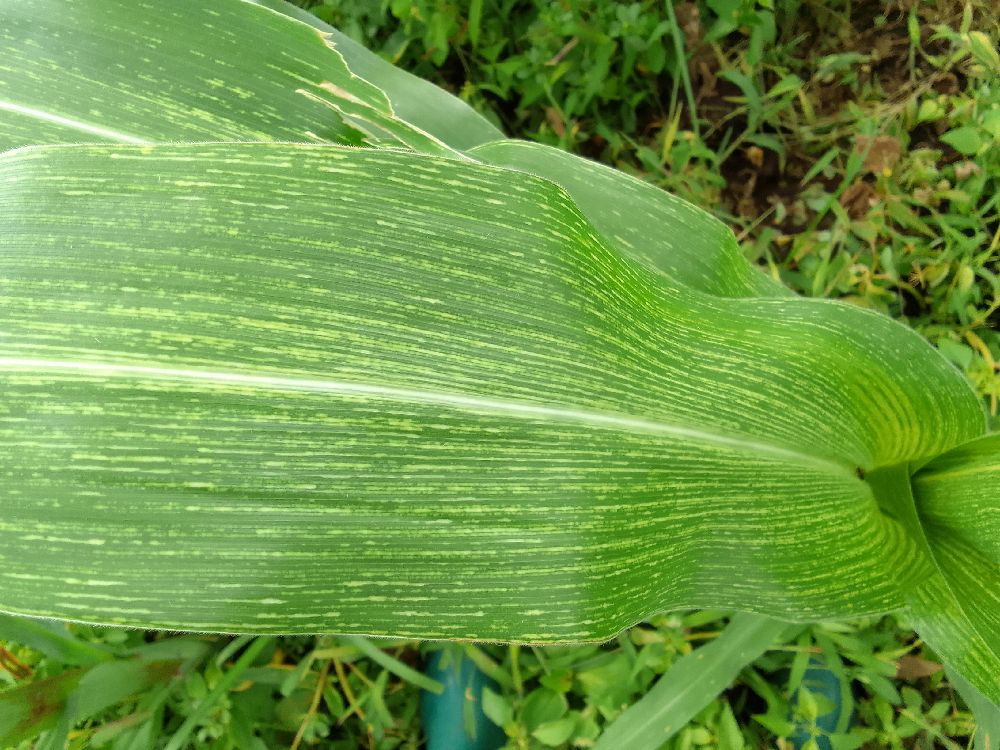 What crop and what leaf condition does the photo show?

maize, maize streak virus
